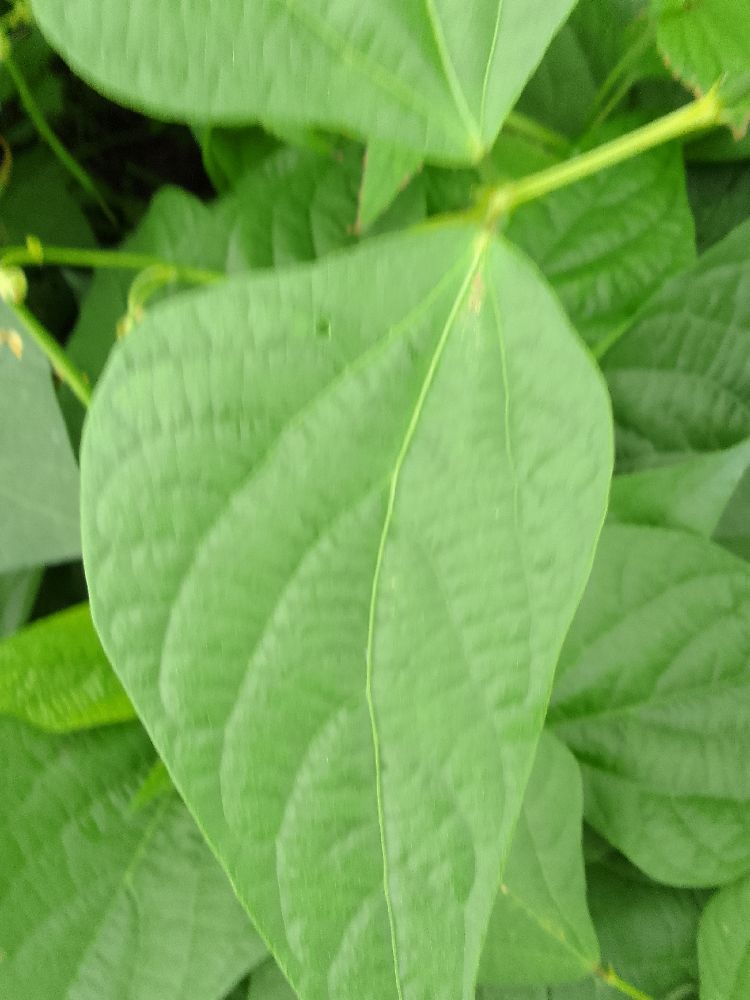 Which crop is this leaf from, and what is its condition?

common bean, healthy
